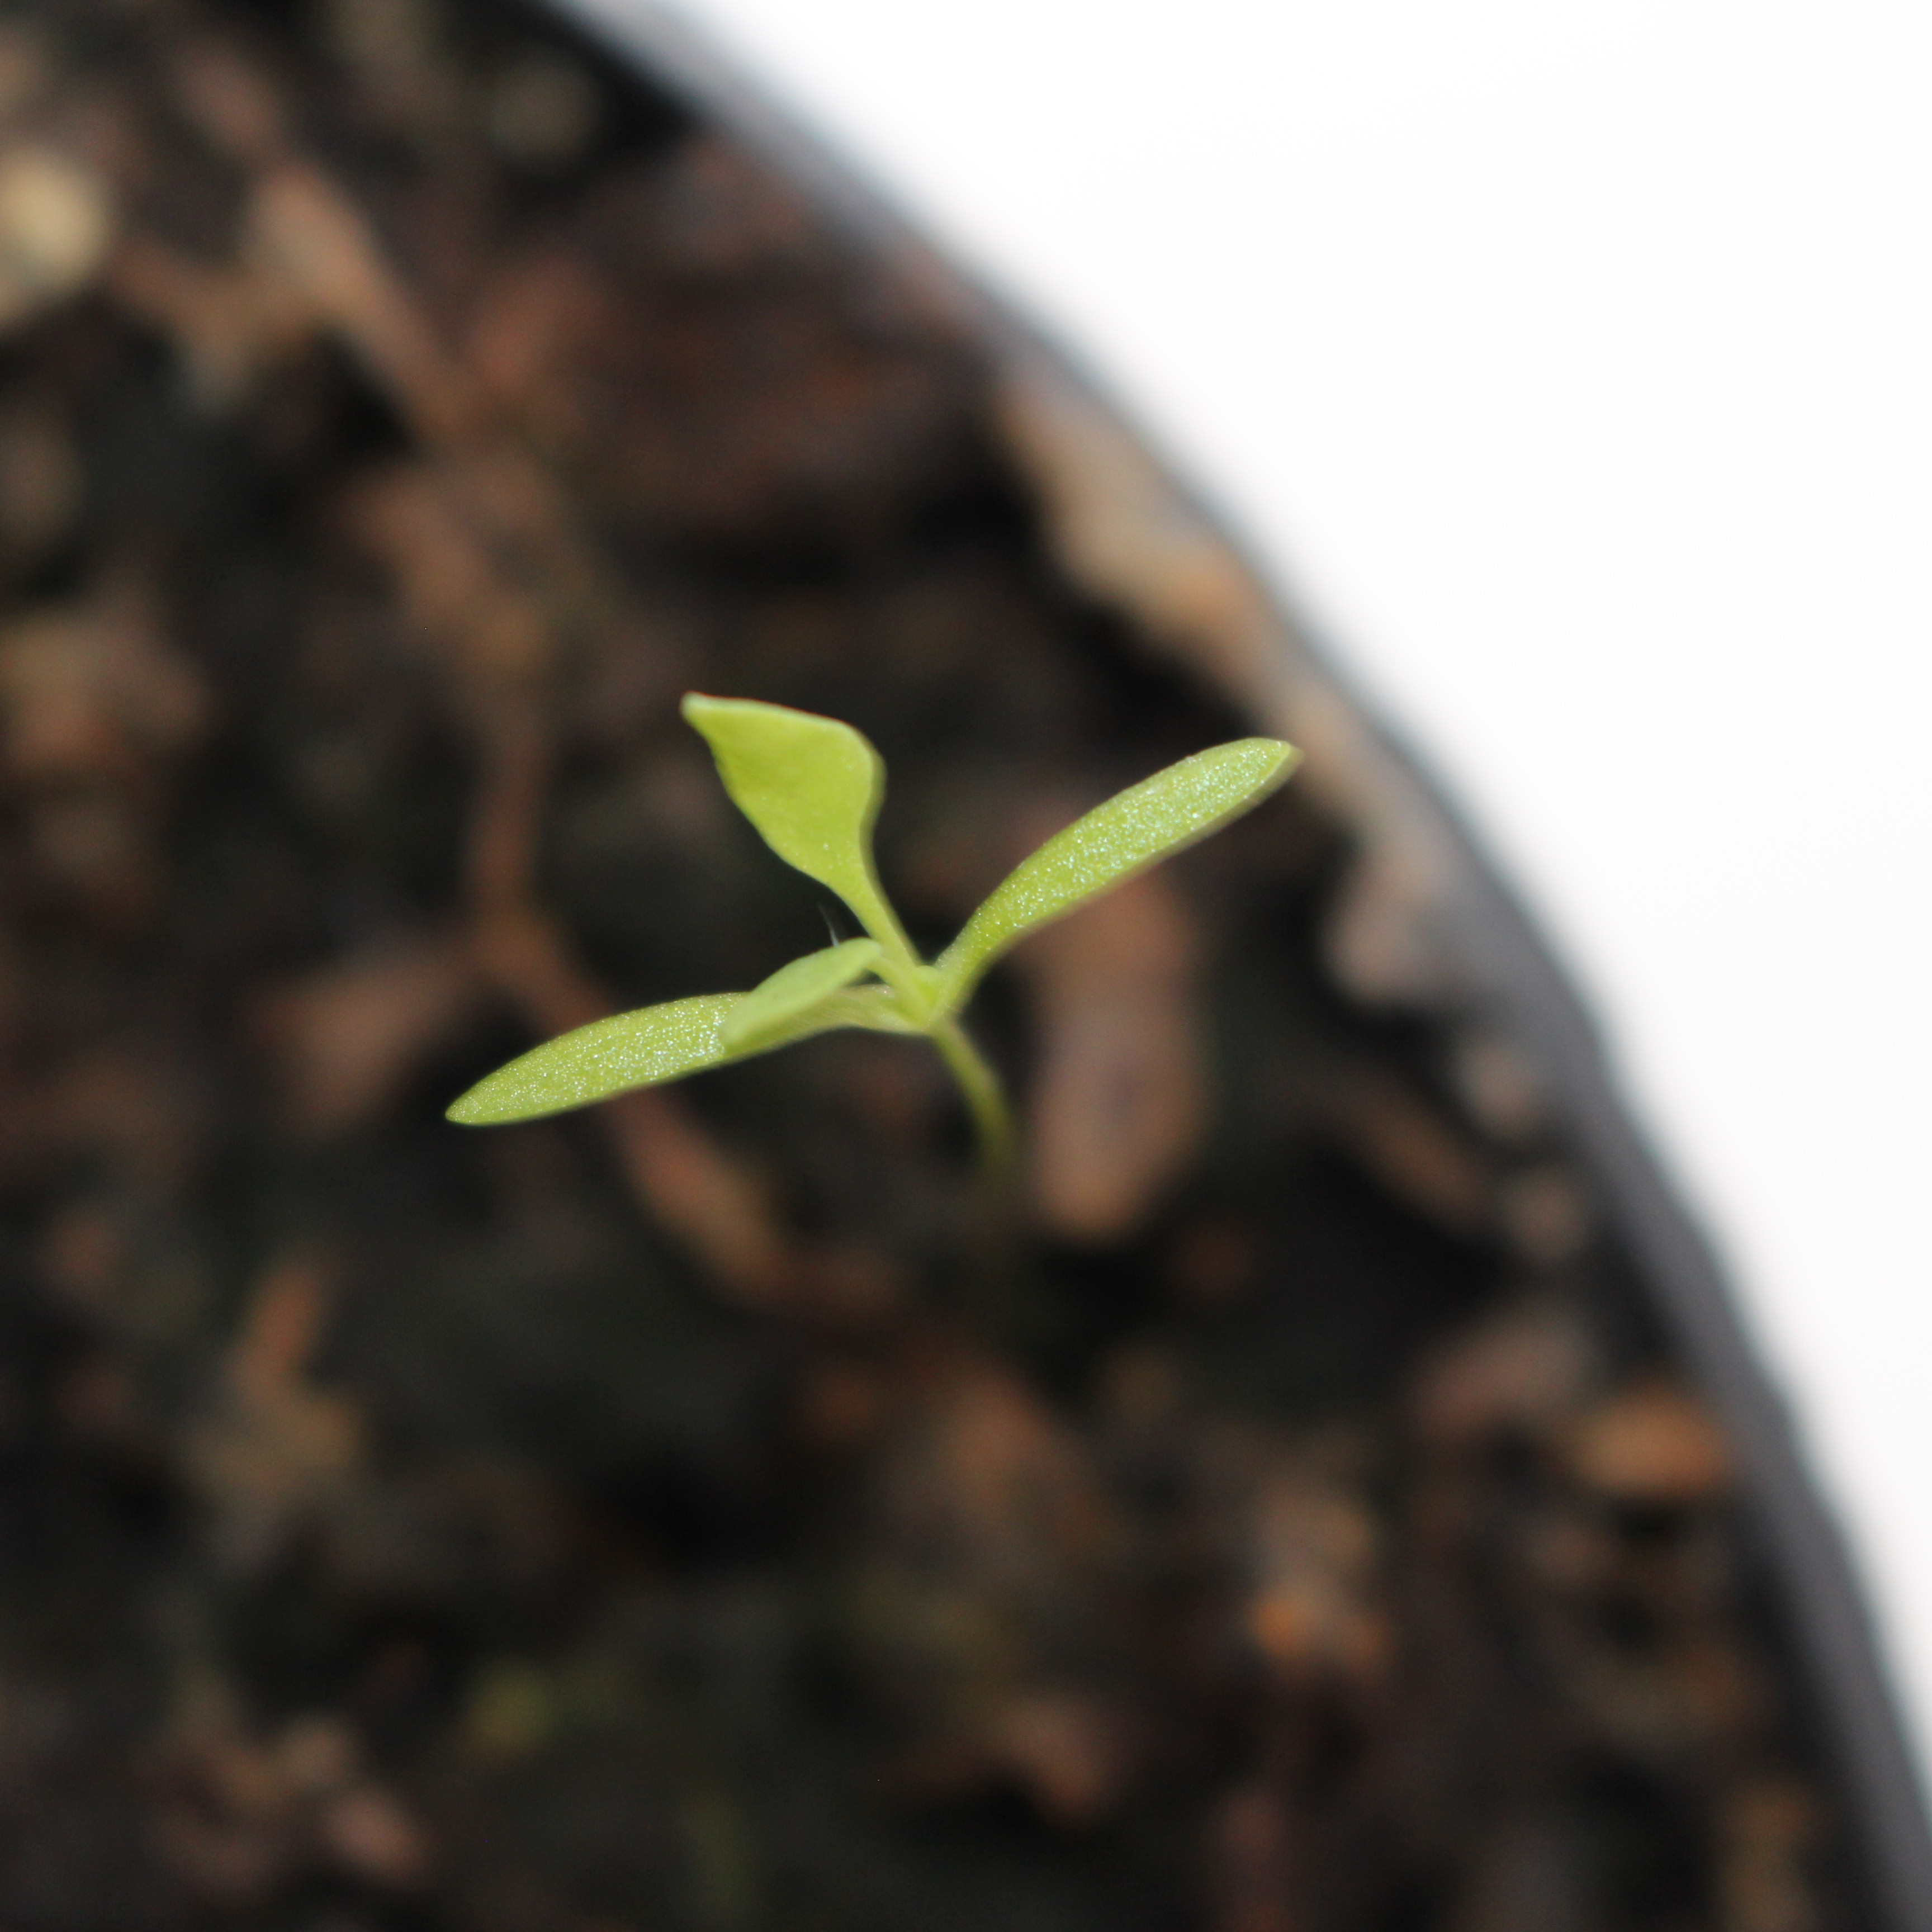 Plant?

Papaver rhoeas
